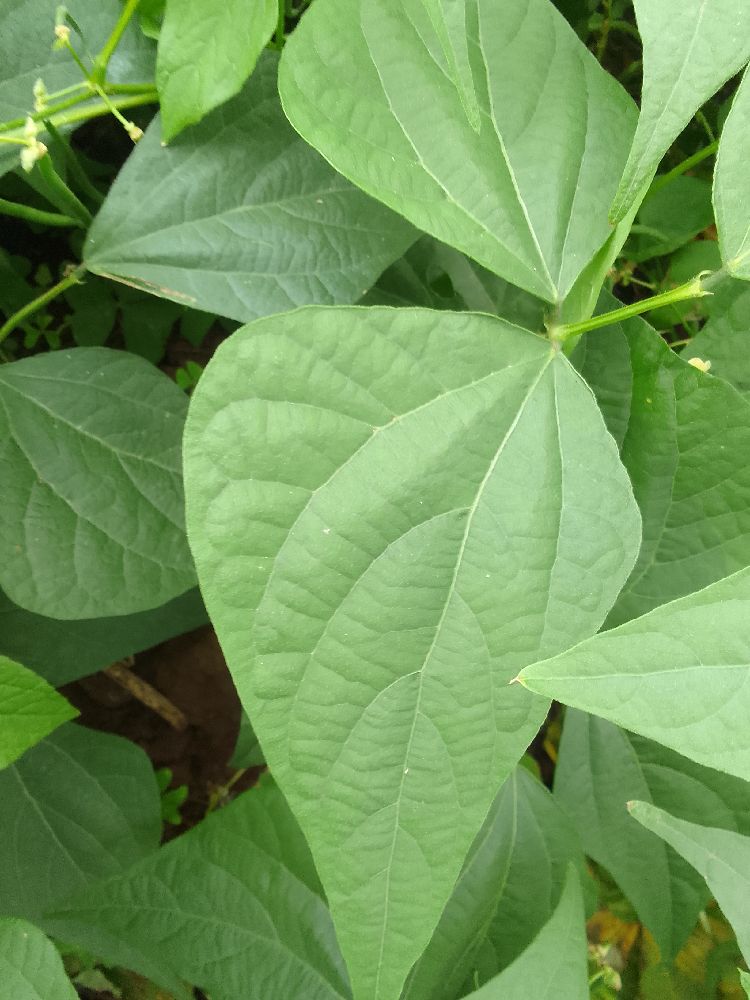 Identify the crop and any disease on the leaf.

common bean, healthy
